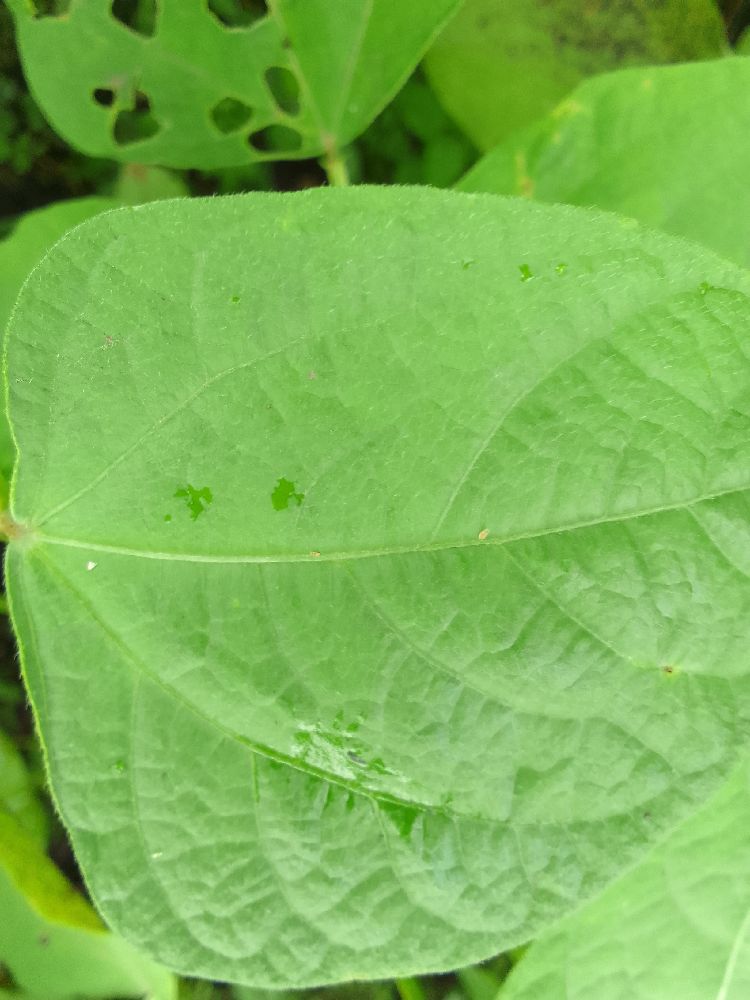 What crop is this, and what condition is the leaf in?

maize, healthy
